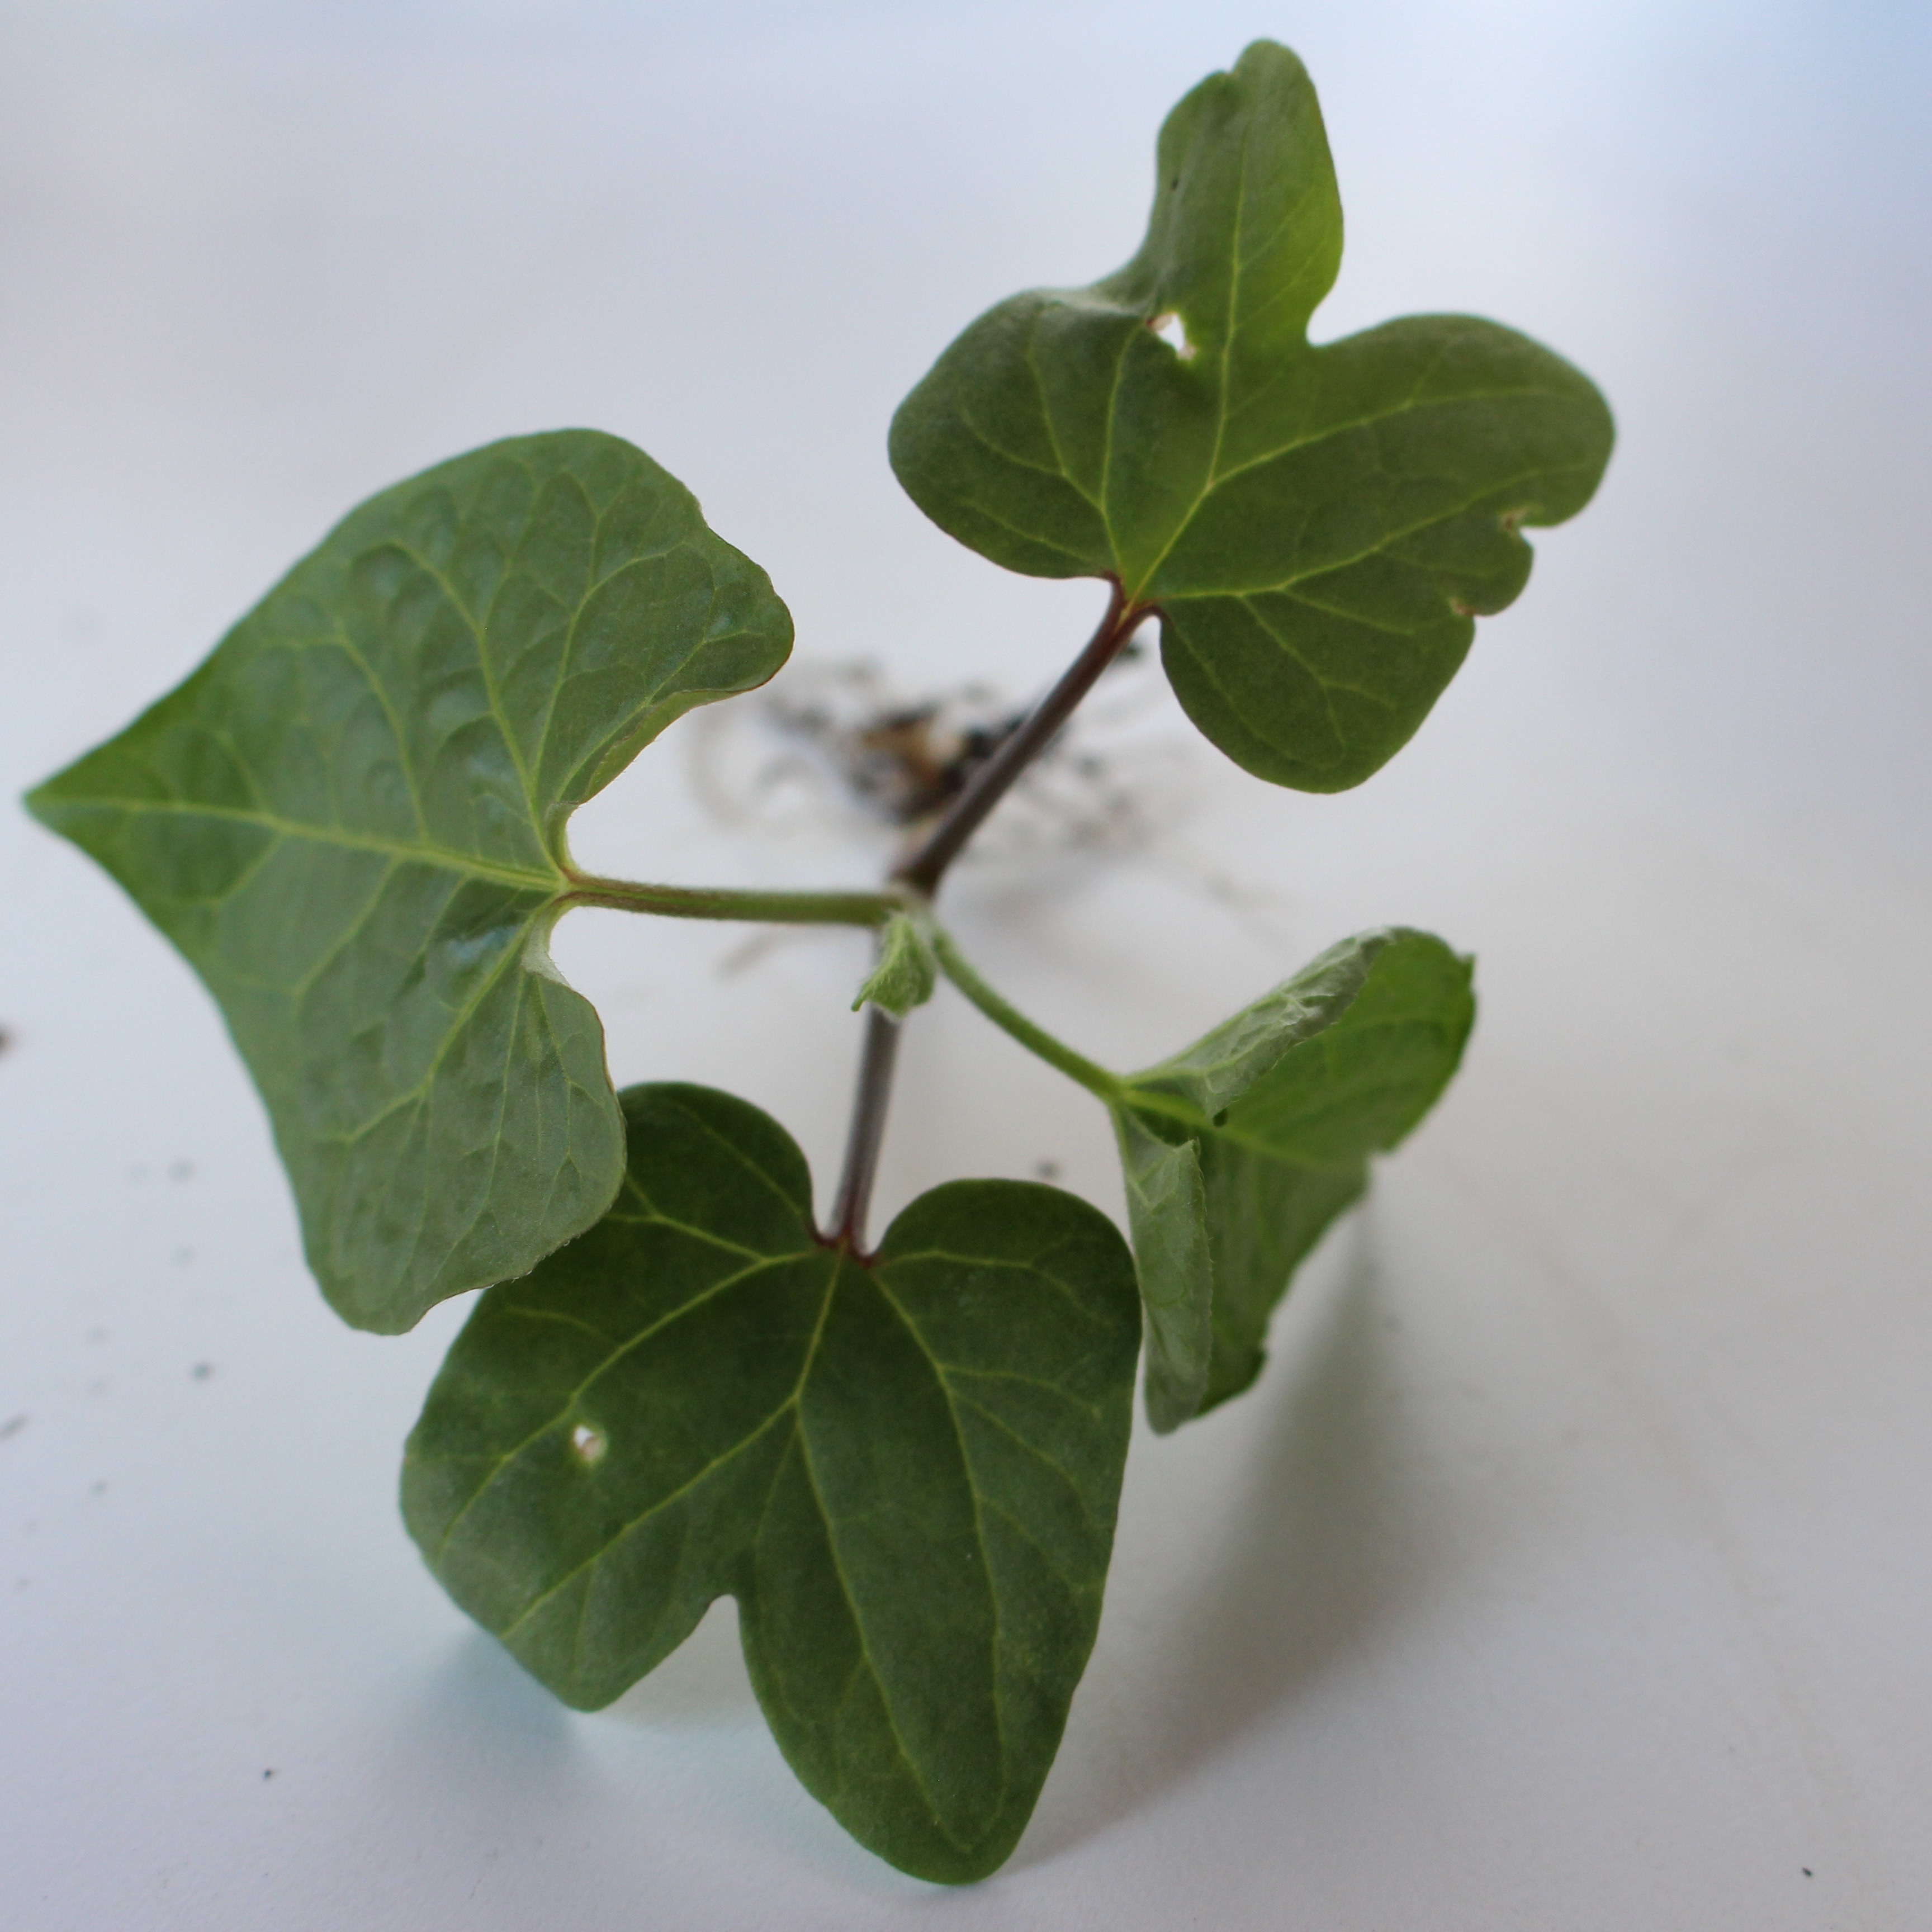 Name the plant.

Convolvulus arvensis
